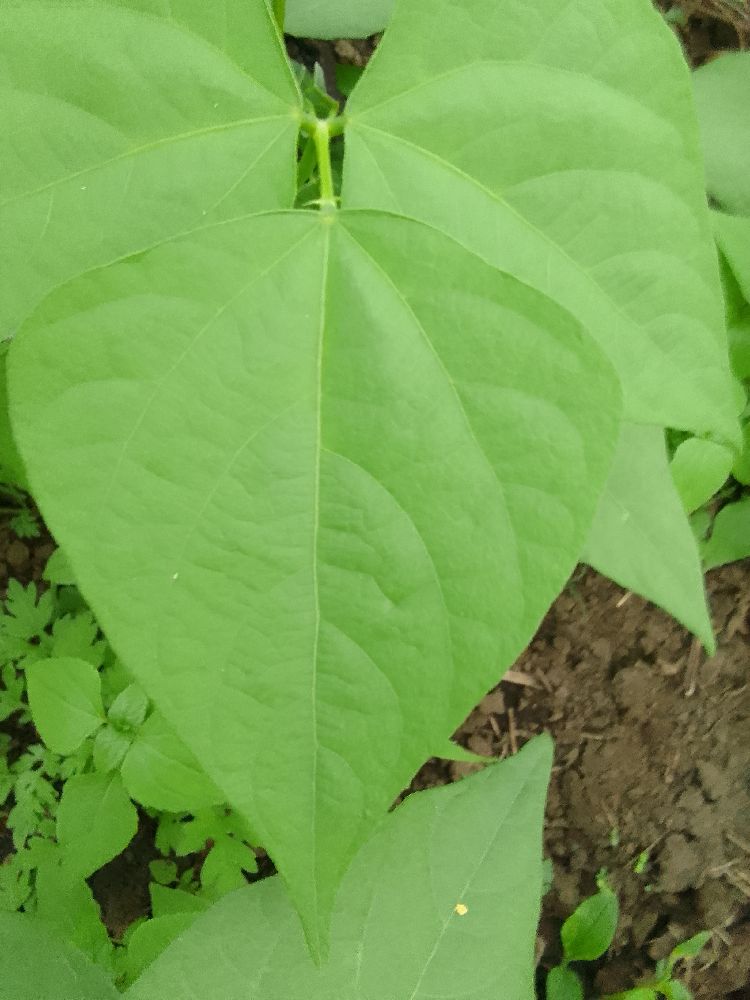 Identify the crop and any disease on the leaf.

common bean, healthy
